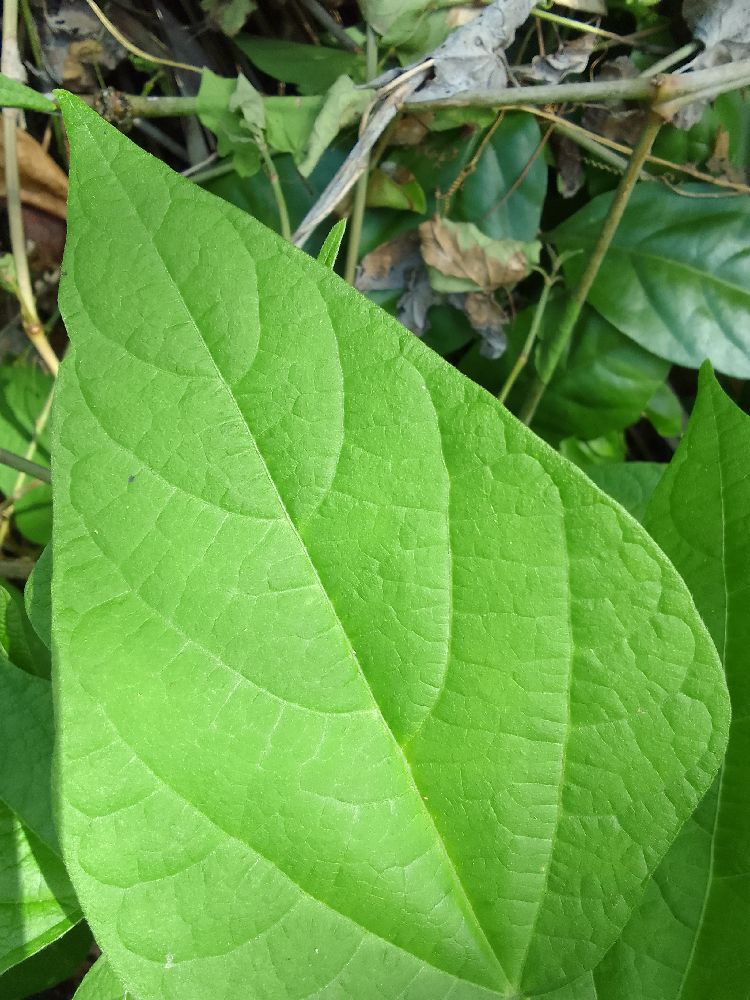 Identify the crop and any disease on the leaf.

common bean, healthy
